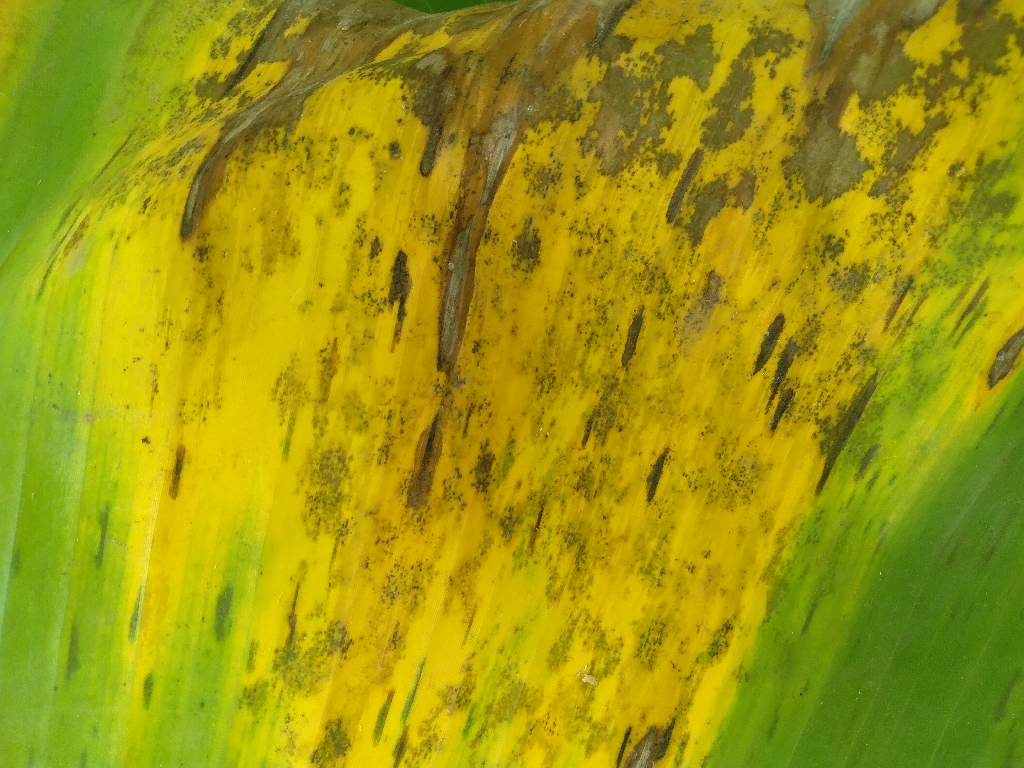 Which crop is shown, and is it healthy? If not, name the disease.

banana, black sigatoka
